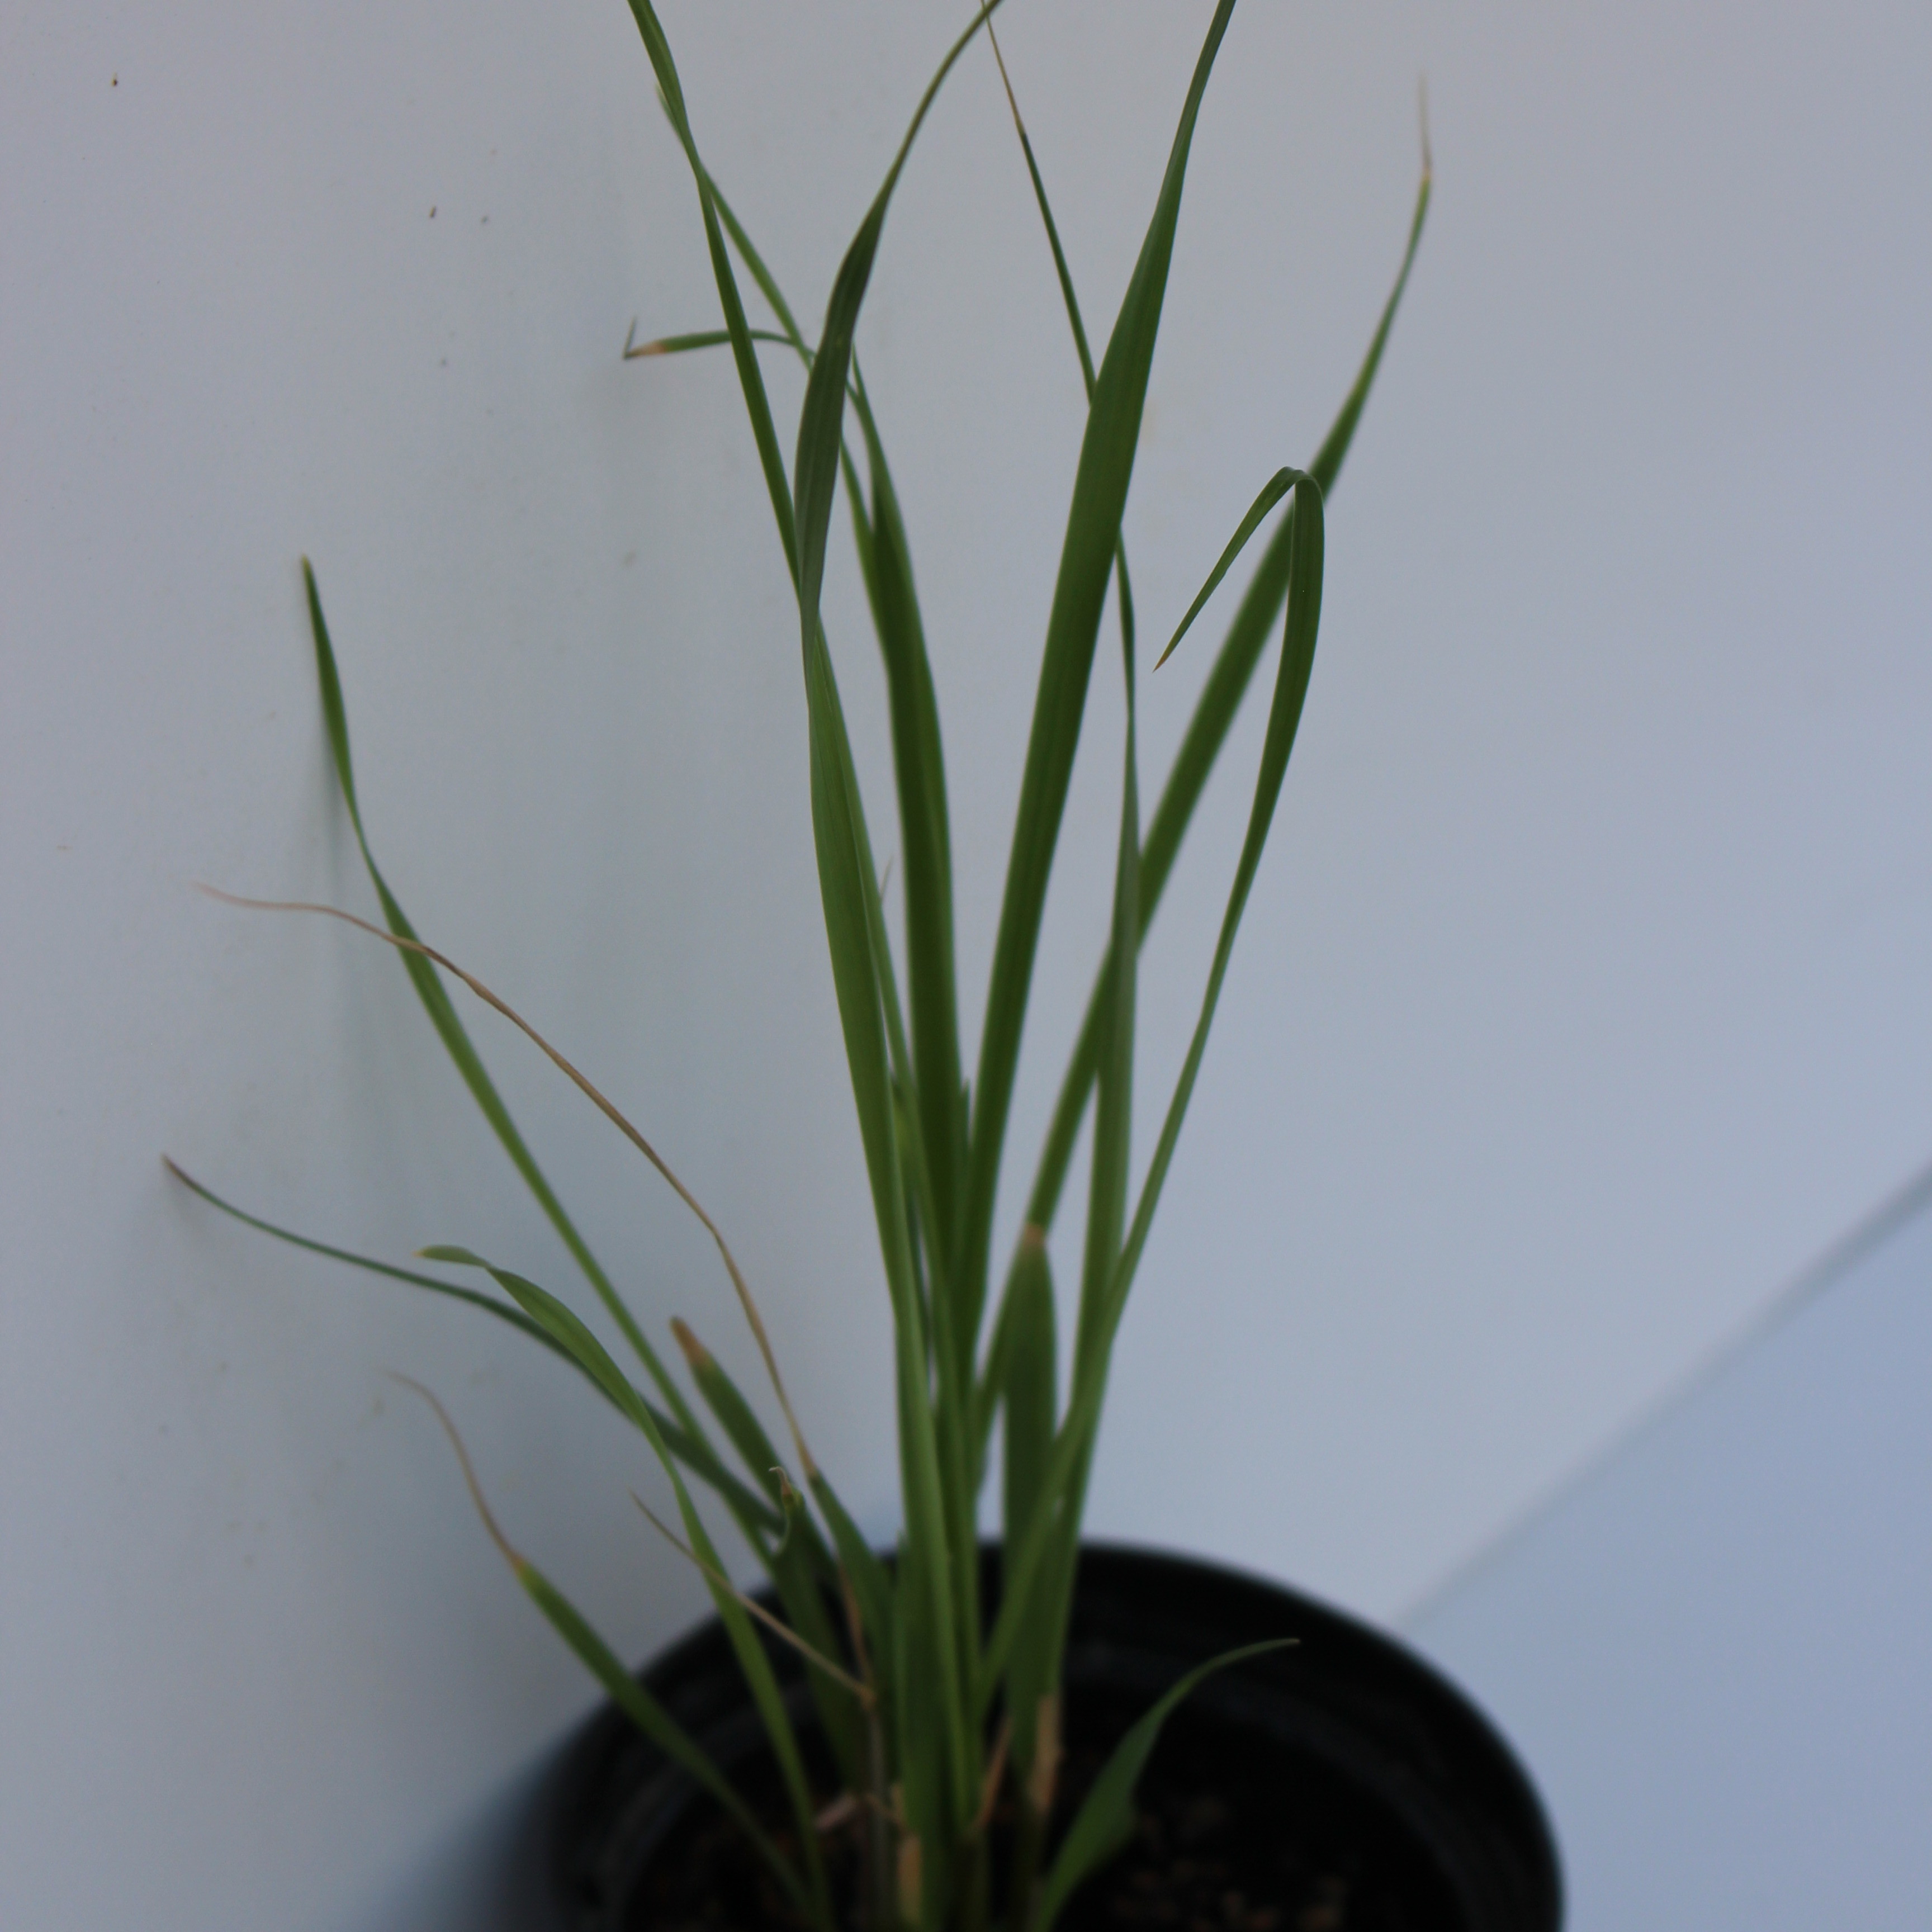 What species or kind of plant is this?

Lolium multiflorum
